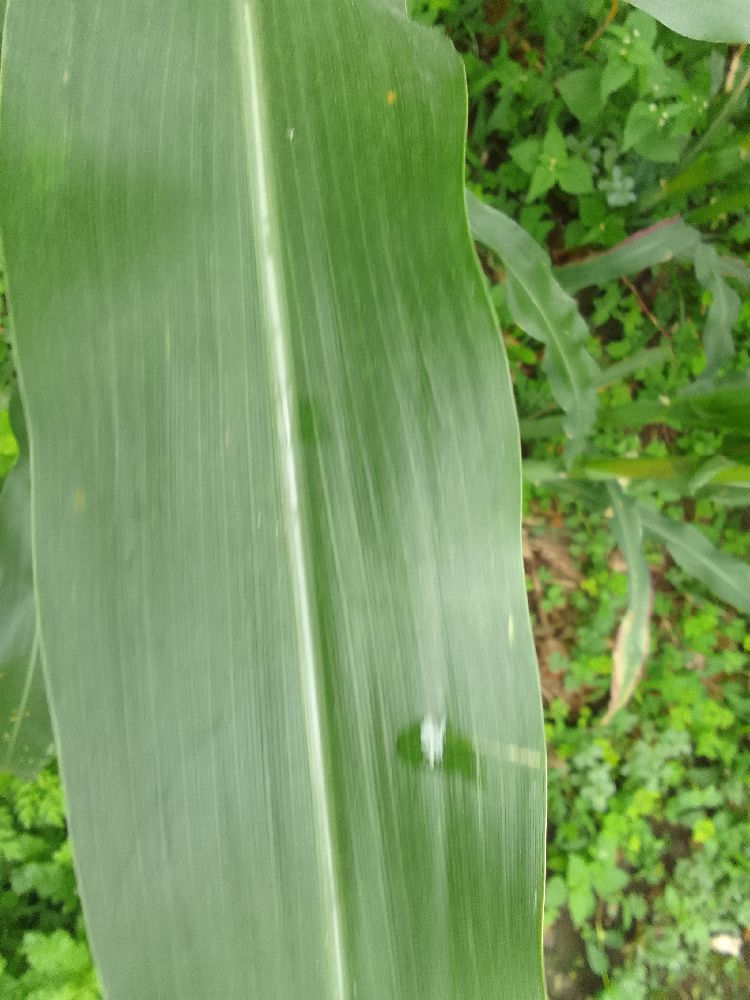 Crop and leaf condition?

maize, healthy
